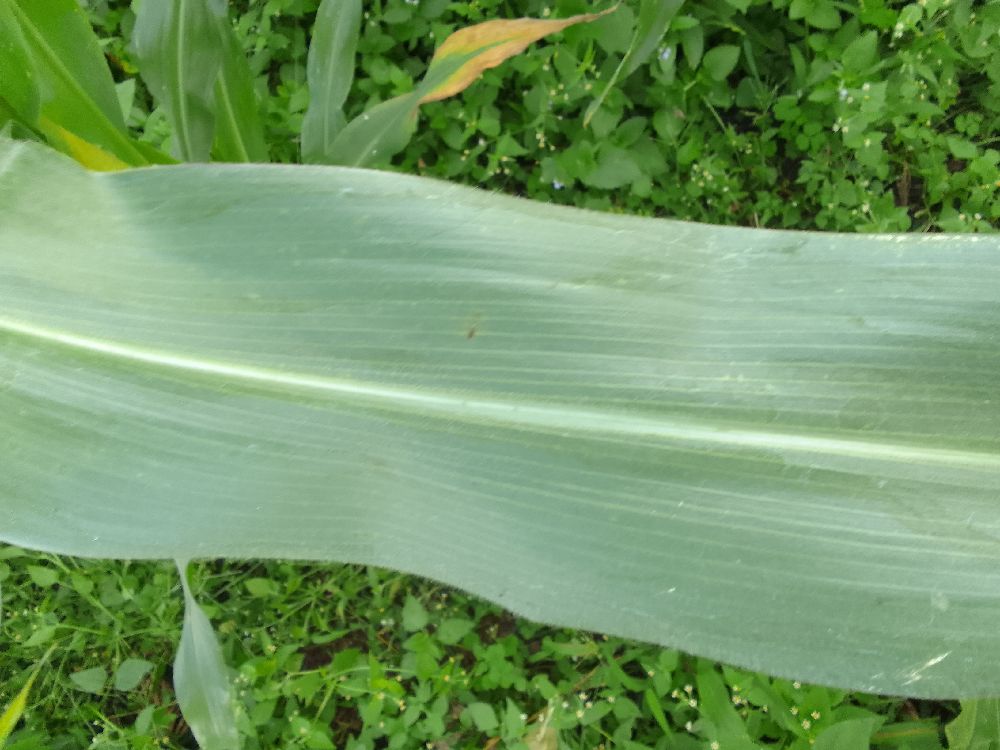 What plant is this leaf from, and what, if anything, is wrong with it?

maize, healthy
